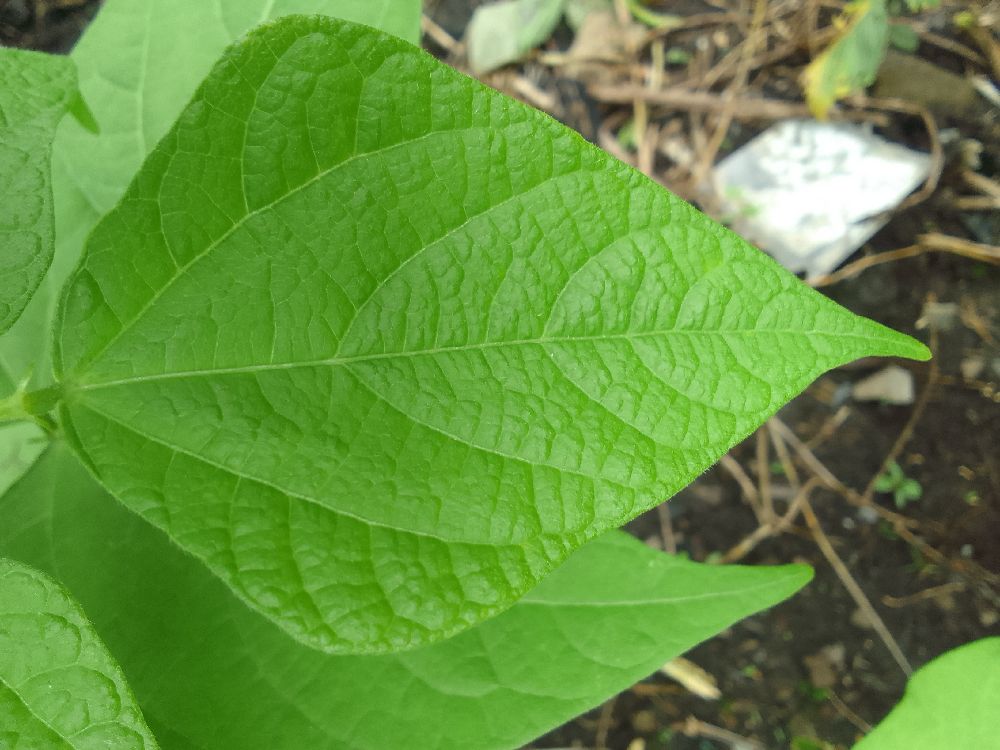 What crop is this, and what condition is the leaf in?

common bean, healthy
